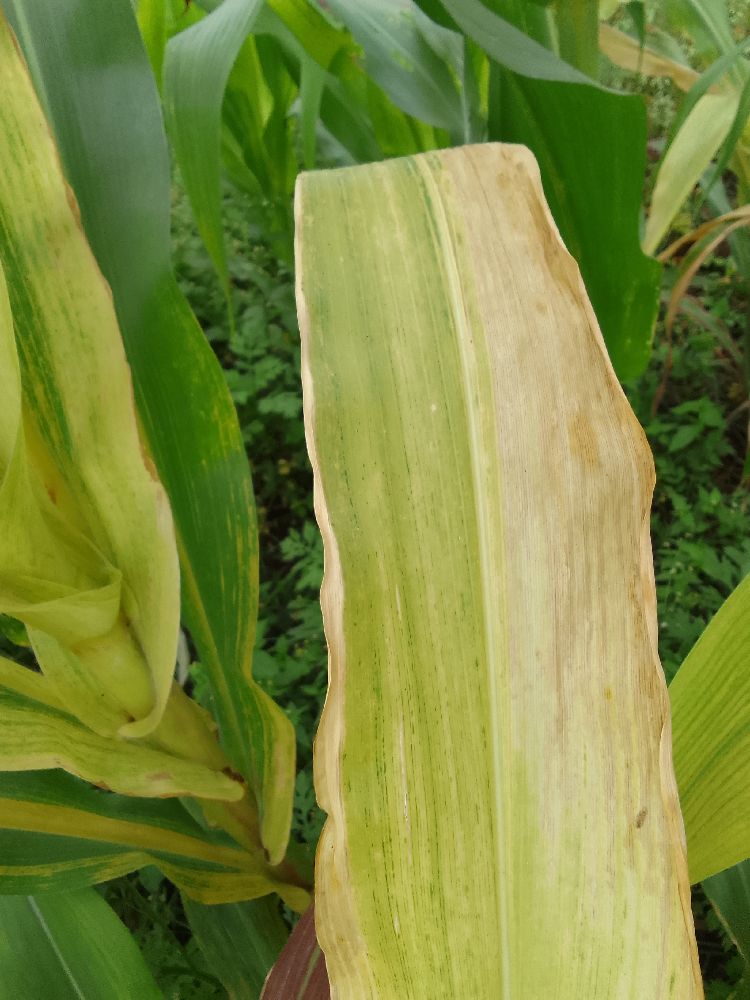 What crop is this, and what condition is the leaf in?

maize, maize lethal necrosis
